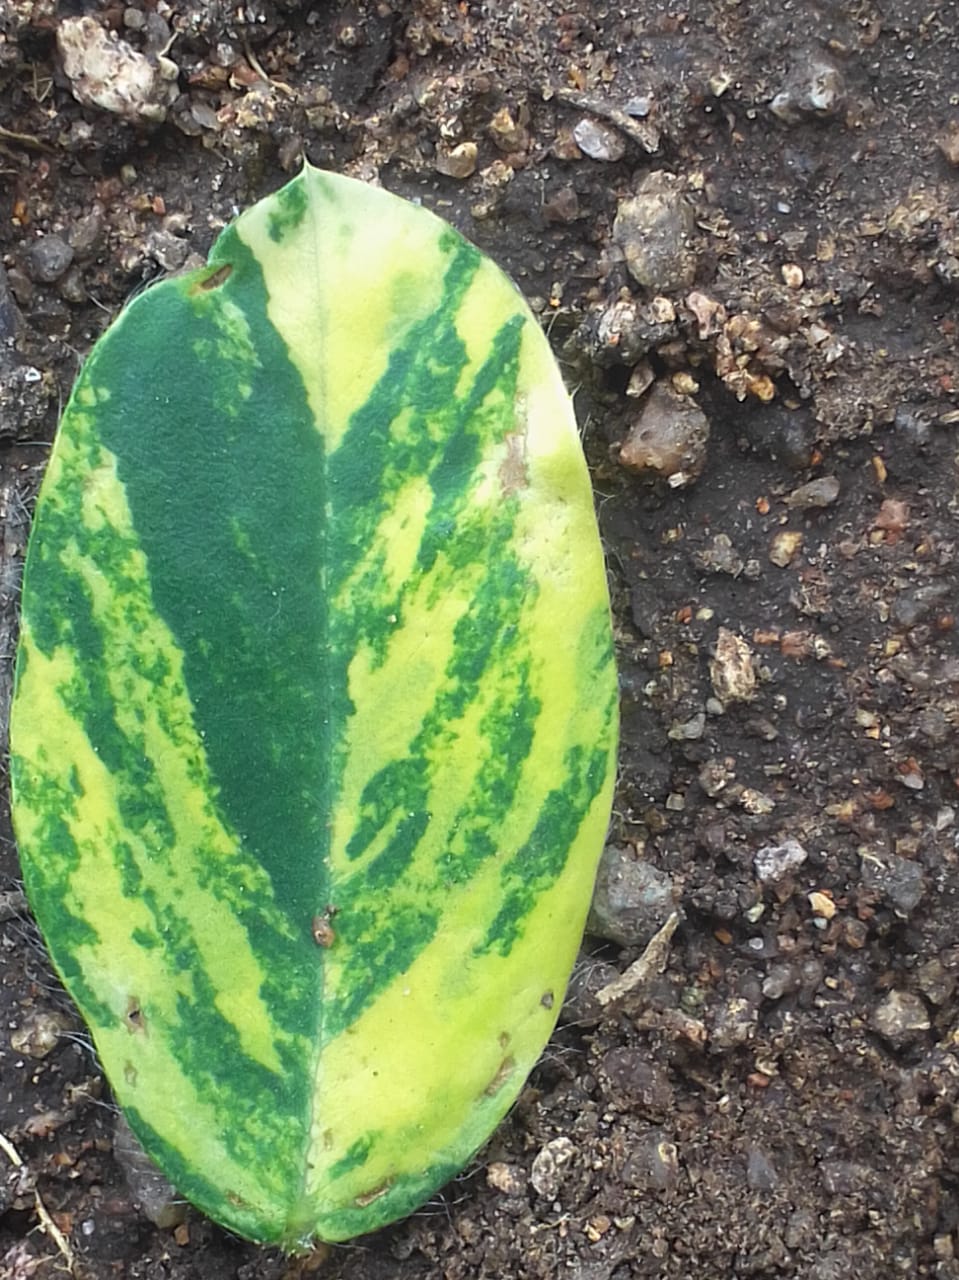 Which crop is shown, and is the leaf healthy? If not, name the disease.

peanut, groundnut rosette virus
